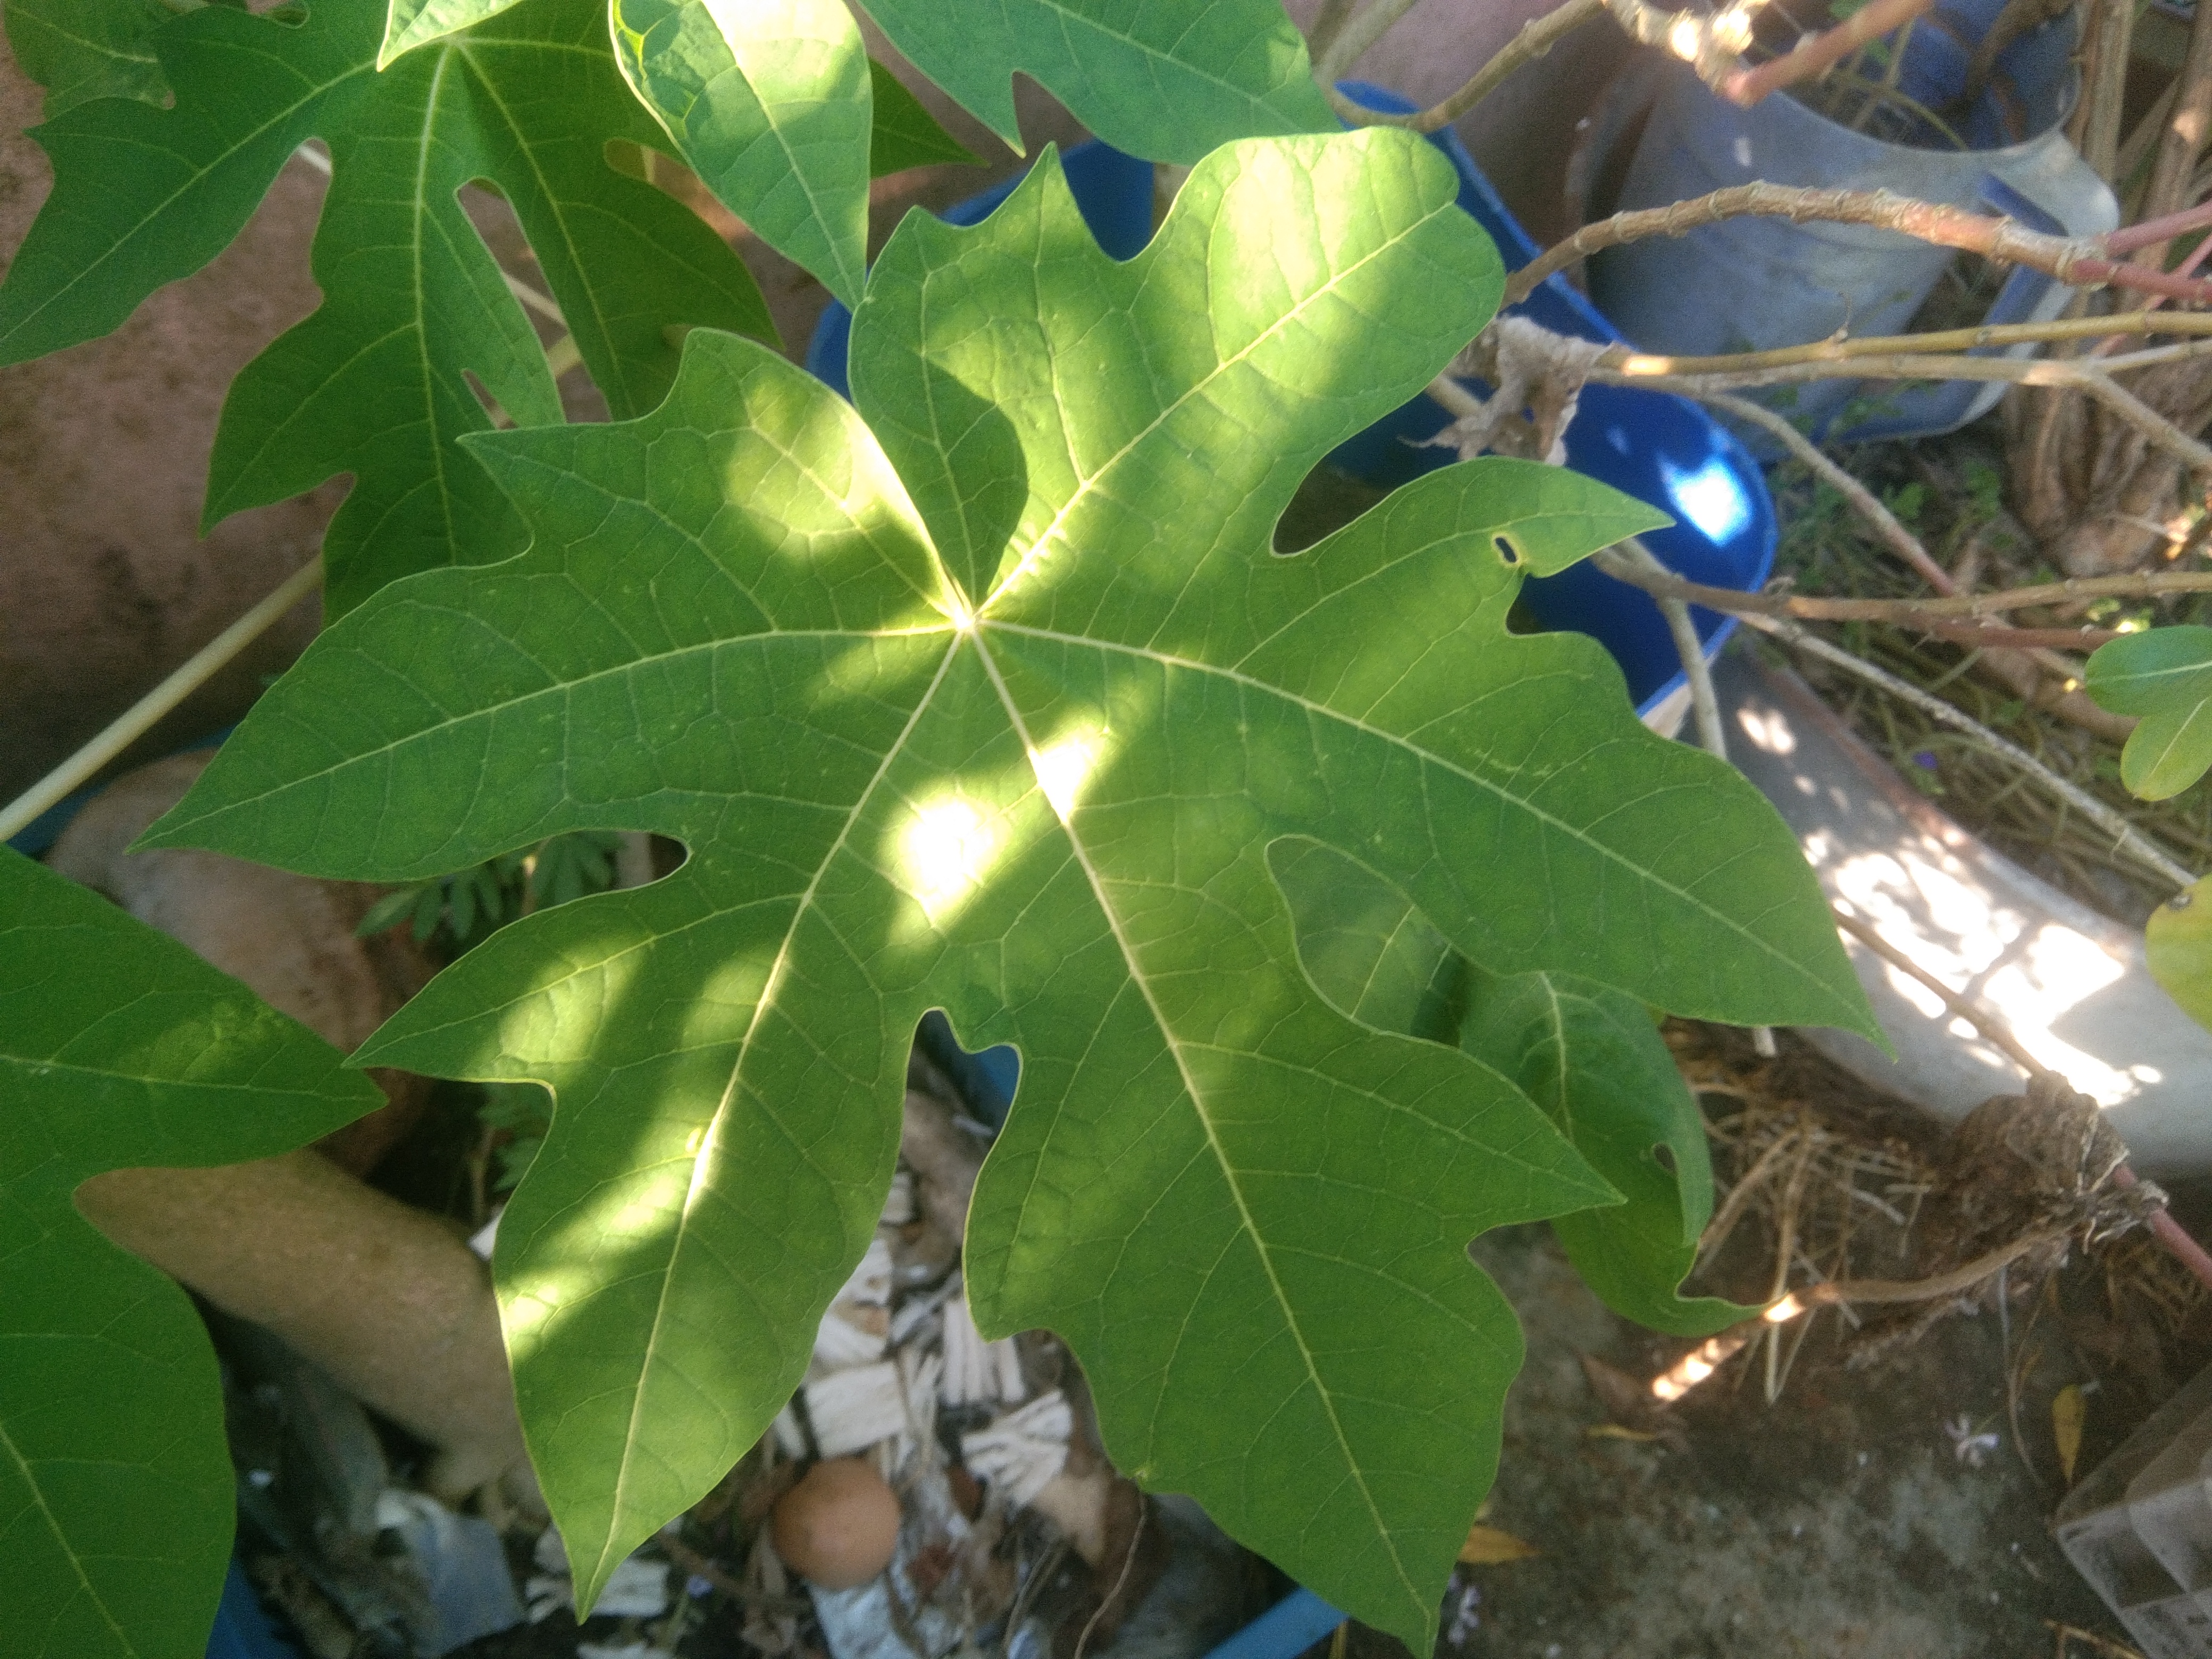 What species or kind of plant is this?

papaya
